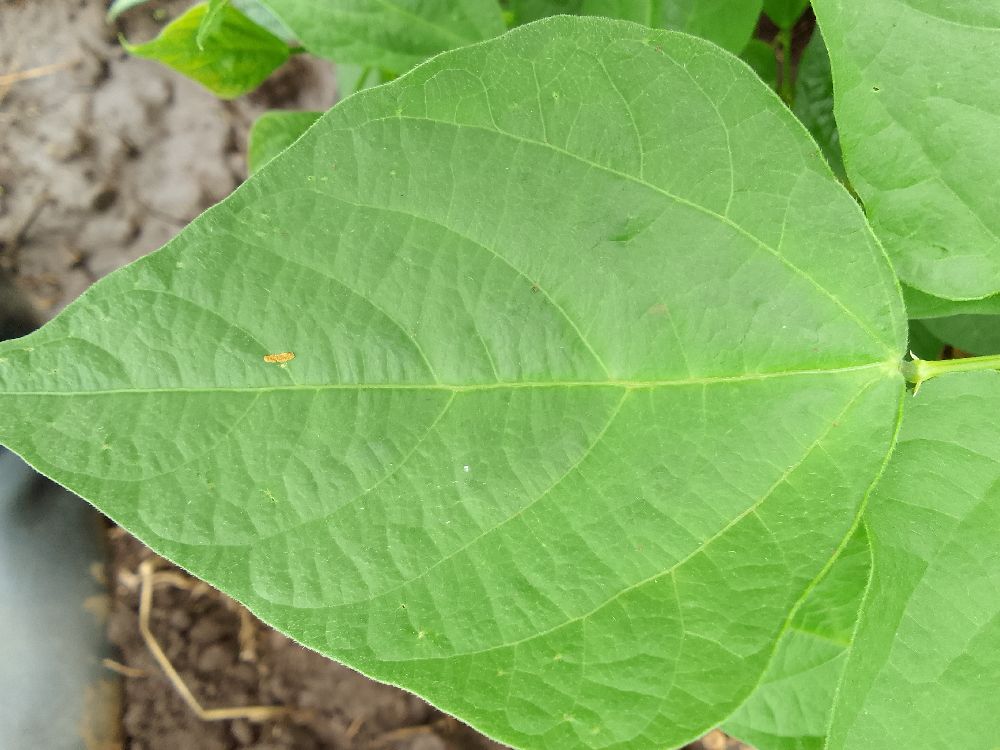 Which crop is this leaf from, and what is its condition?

common bean, healthy
